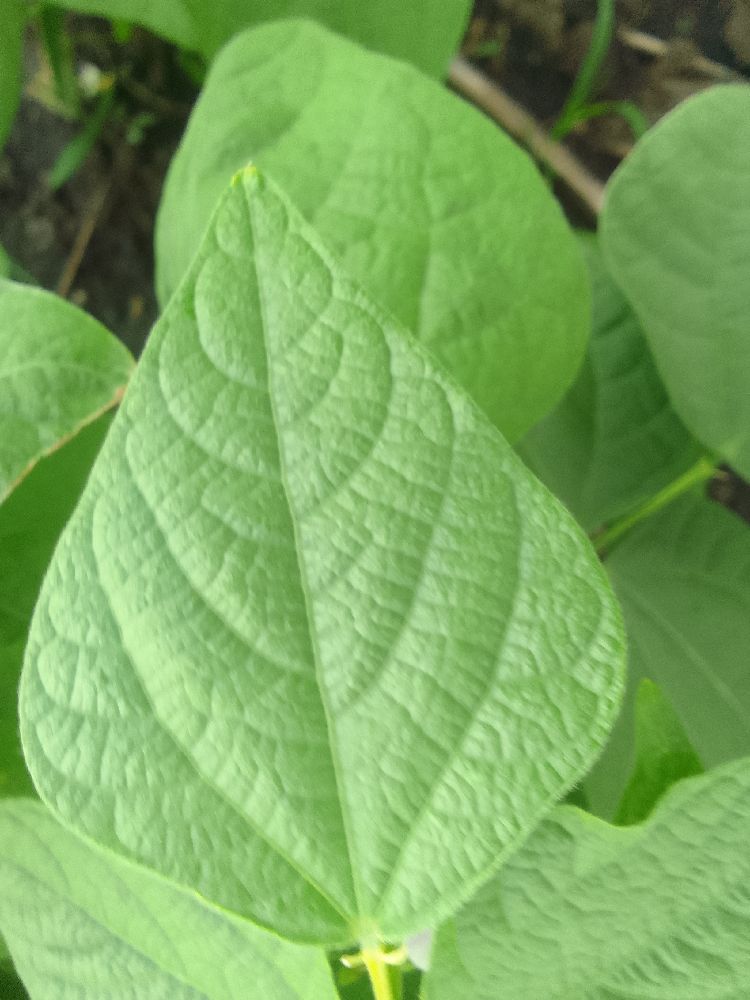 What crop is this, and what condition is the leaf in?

common bean, healthy
